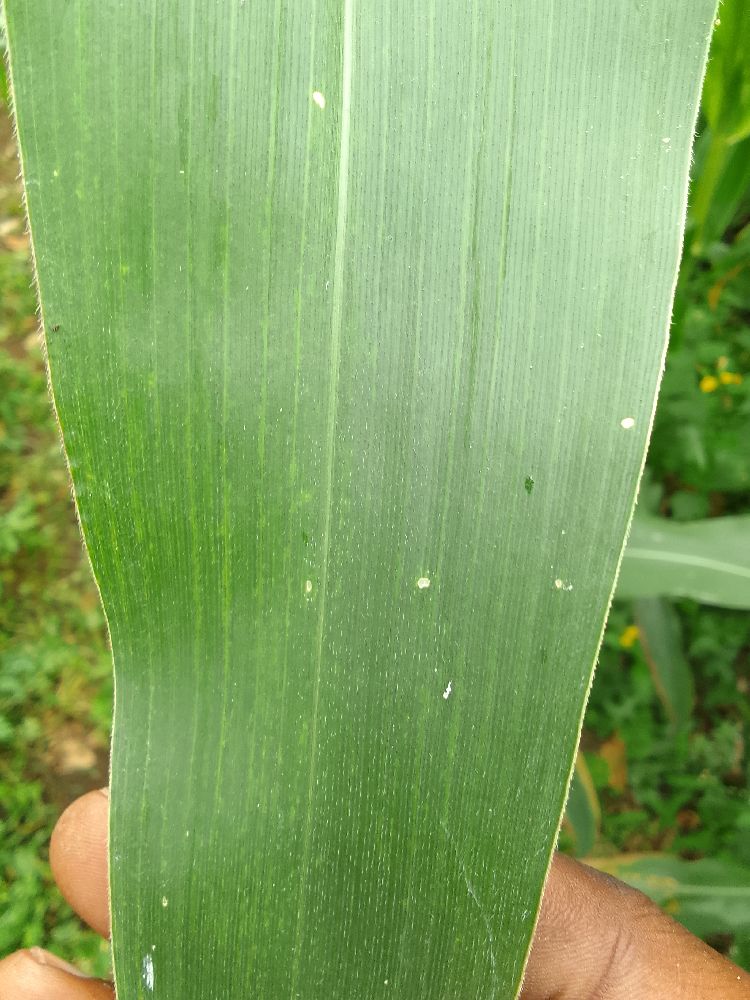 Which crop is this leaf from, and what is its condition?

maize, healthy
